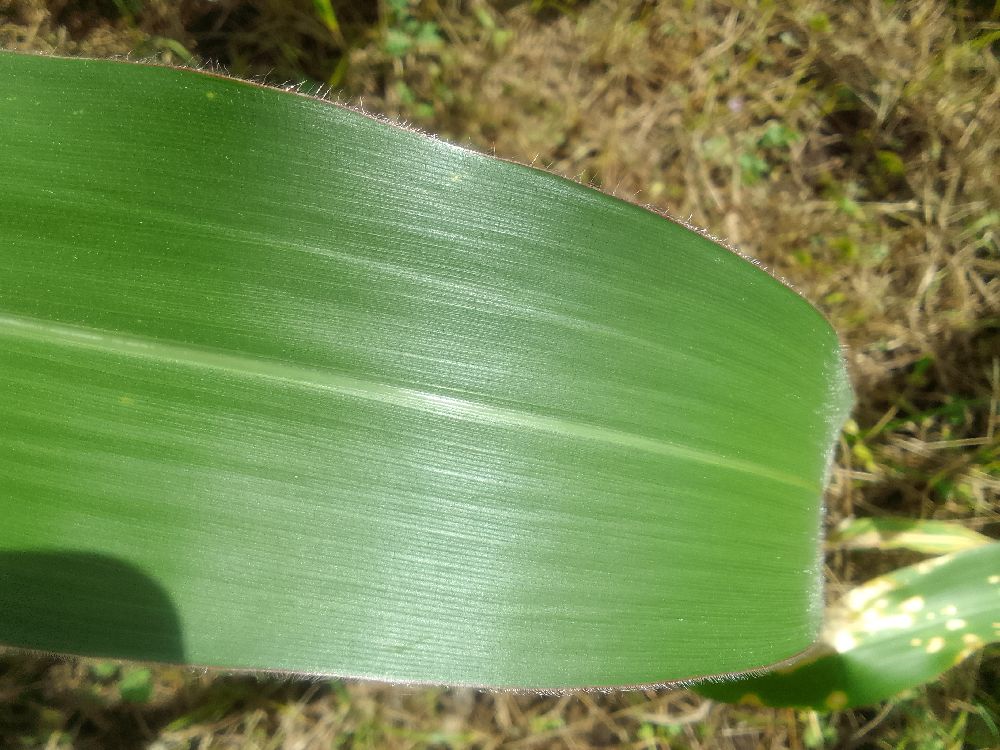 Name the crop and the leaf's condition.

maize, healthy
